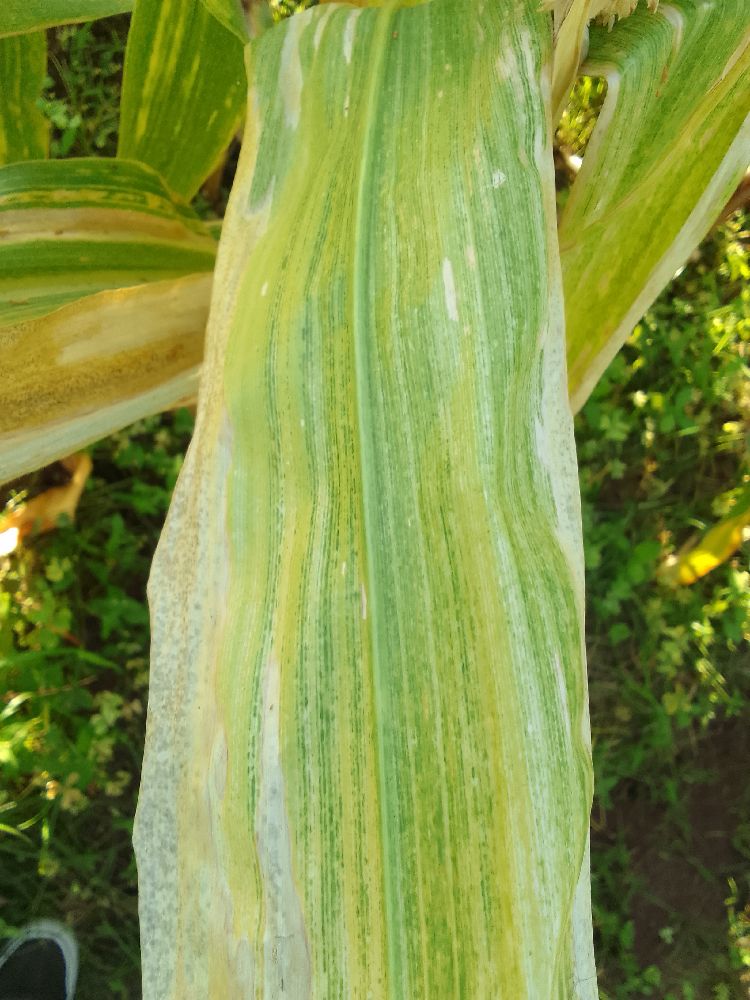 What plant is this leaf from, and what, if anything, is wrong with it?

maize, maize lethal necrosis
